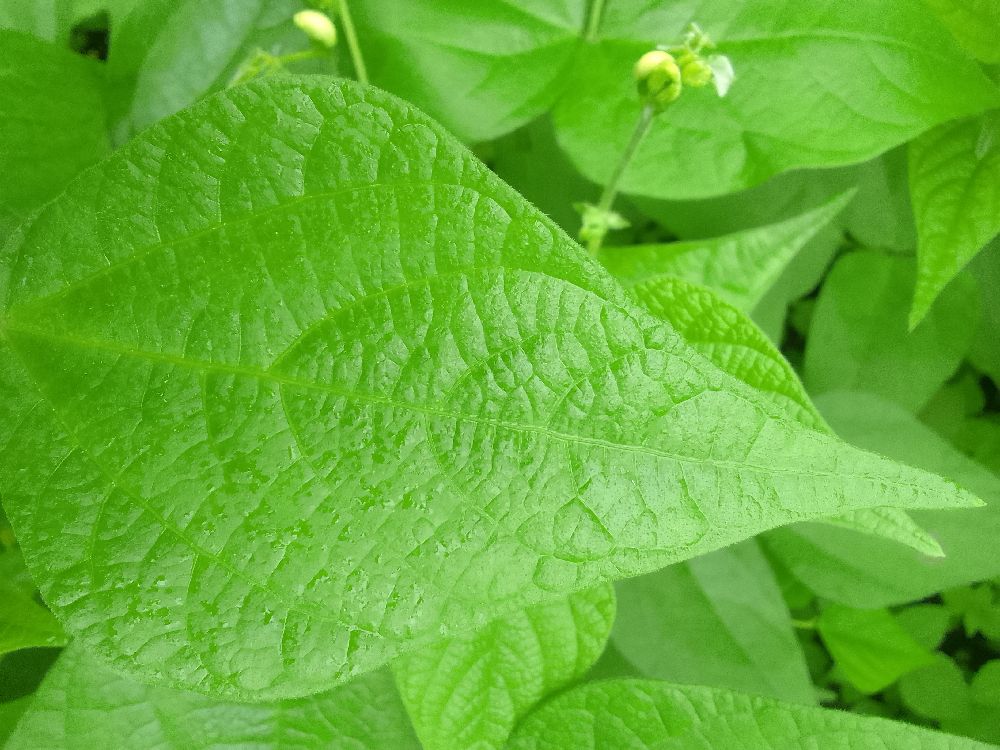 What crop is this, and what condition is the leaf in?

common bean, healthy
